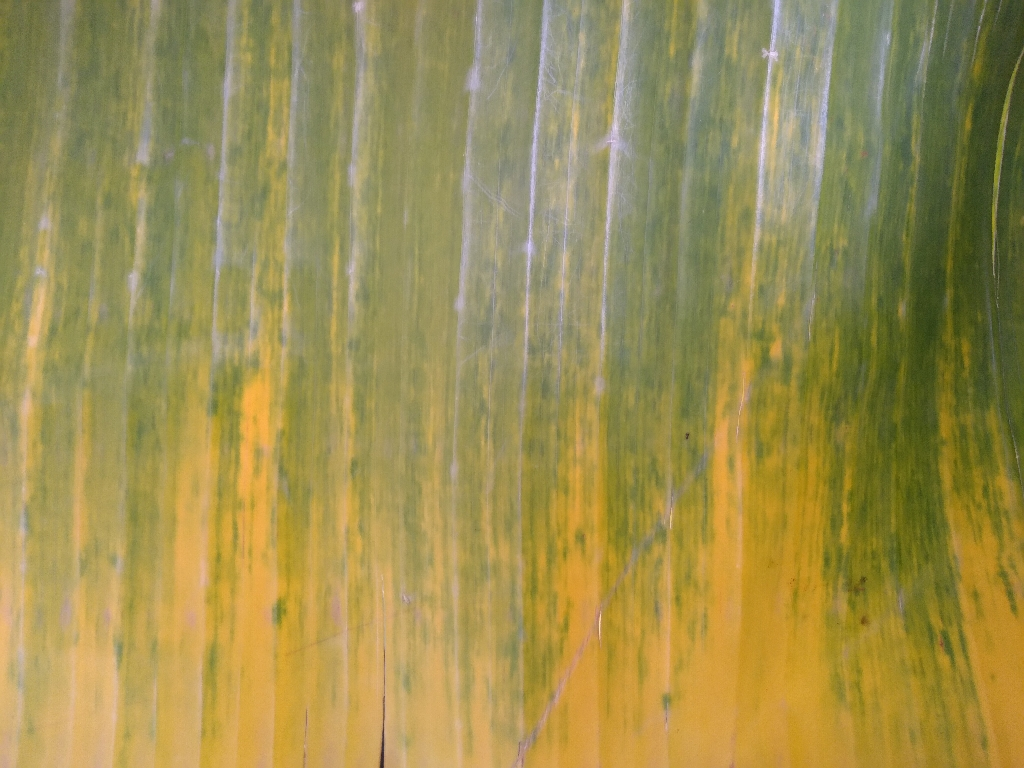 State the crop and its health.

banana, fusarium wilt race 1
